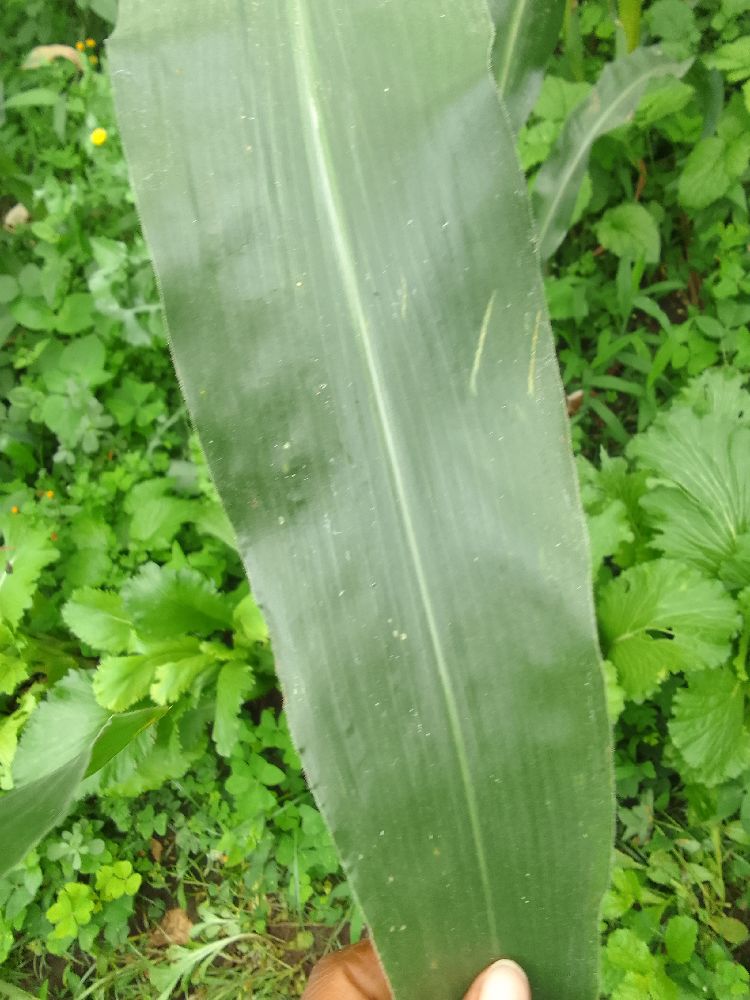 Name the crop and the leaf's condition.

maize, healthy
